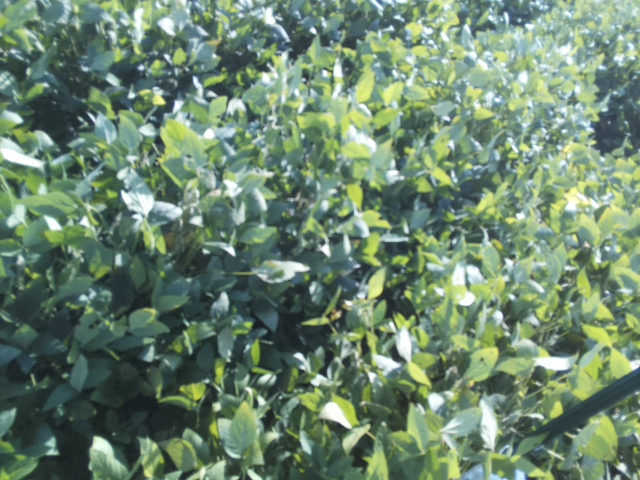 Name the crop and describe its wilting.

soybean, slight leaflet or petiole turgor loss in upper canopy
